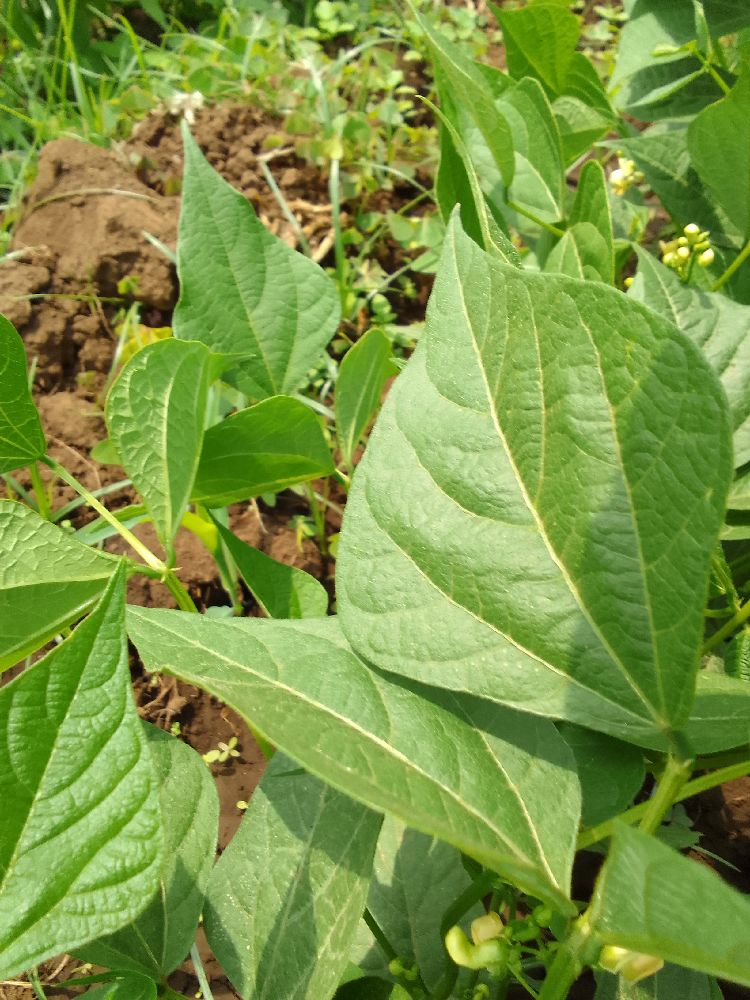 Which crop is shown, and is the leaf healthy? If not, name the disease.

common bean, healthy
